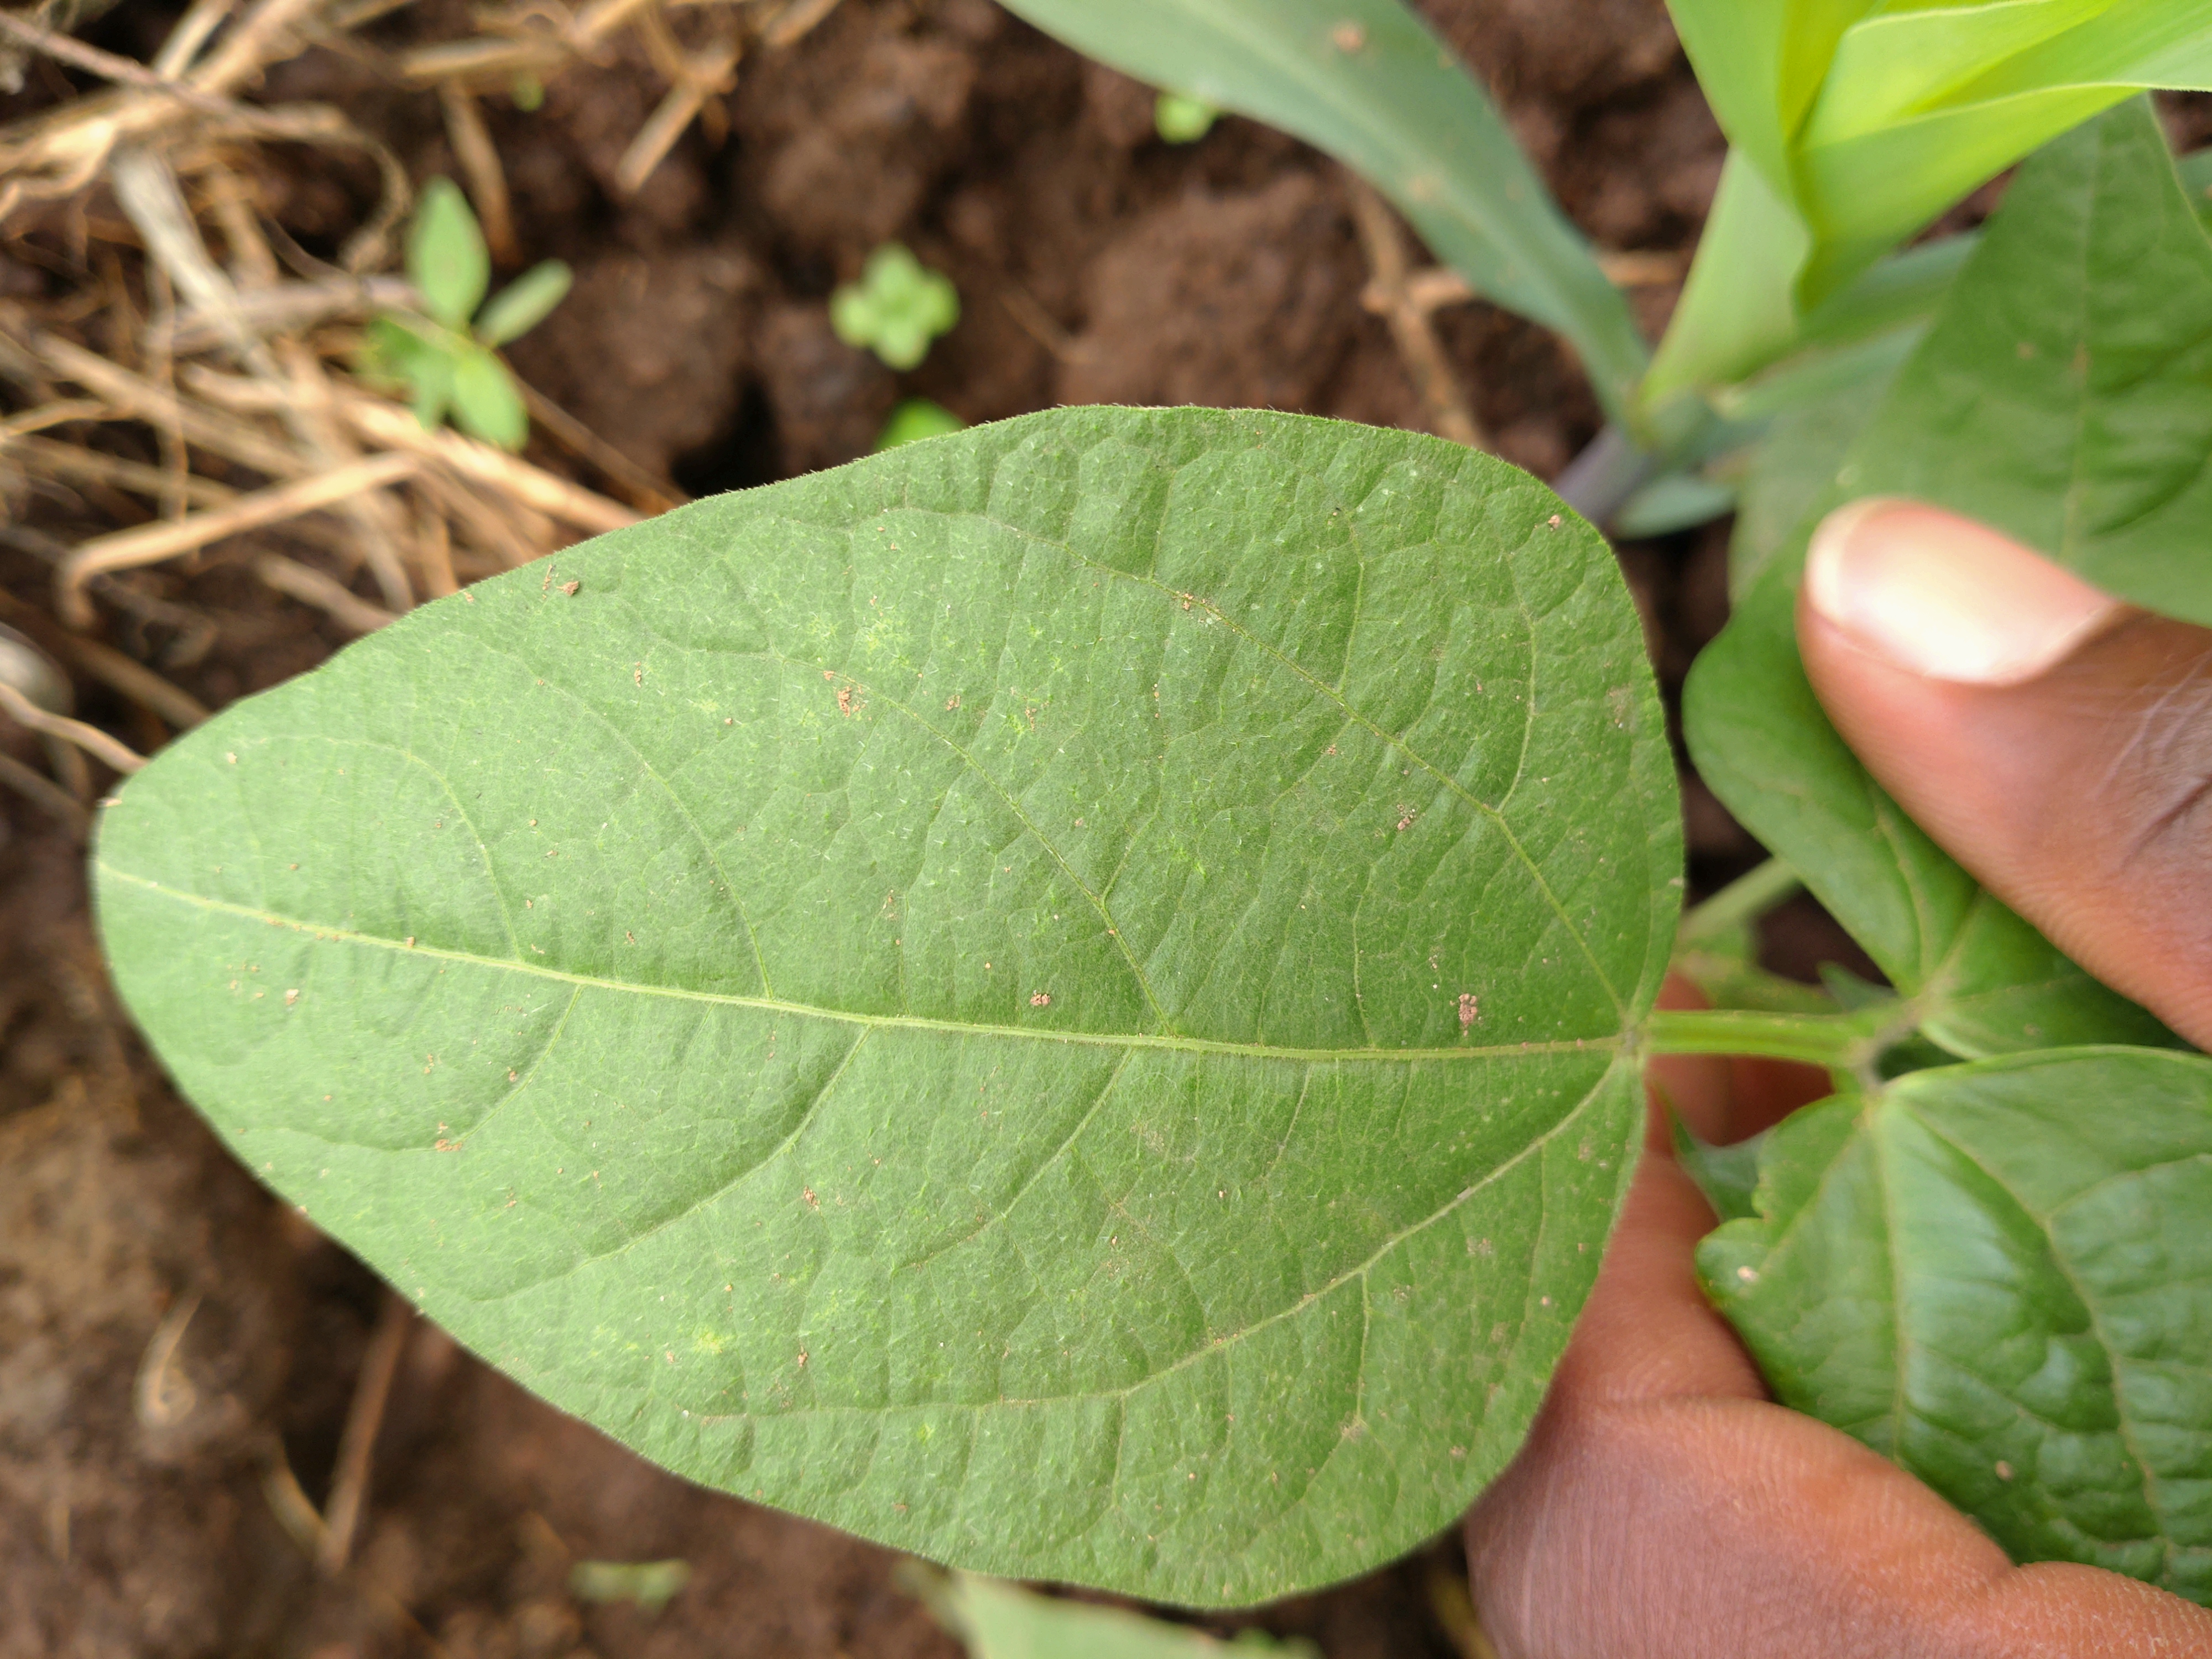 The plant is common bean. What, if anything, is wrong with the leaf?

healthy
